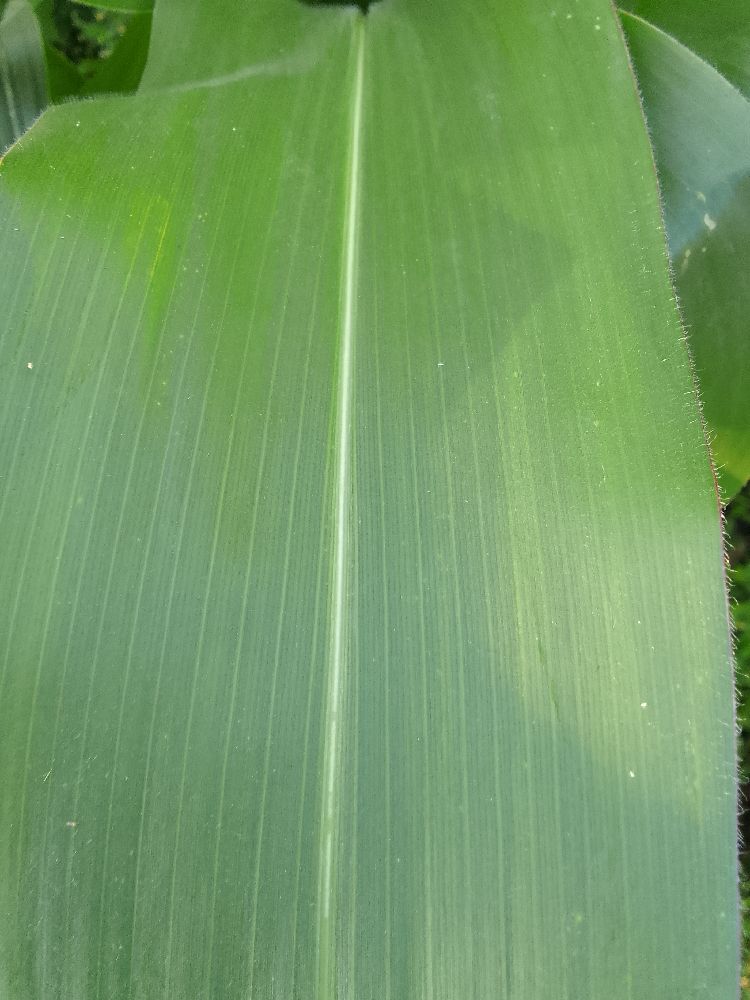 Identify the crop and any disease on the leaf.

maize, healthy
